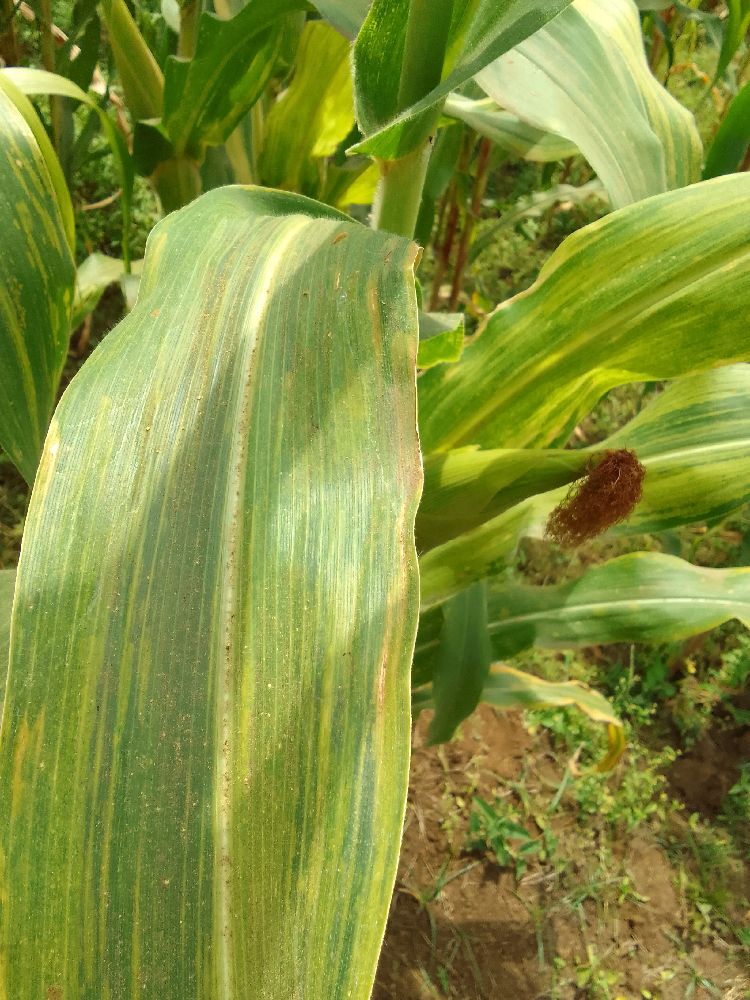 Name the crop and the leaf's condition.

maize, maize lethal necrosis
